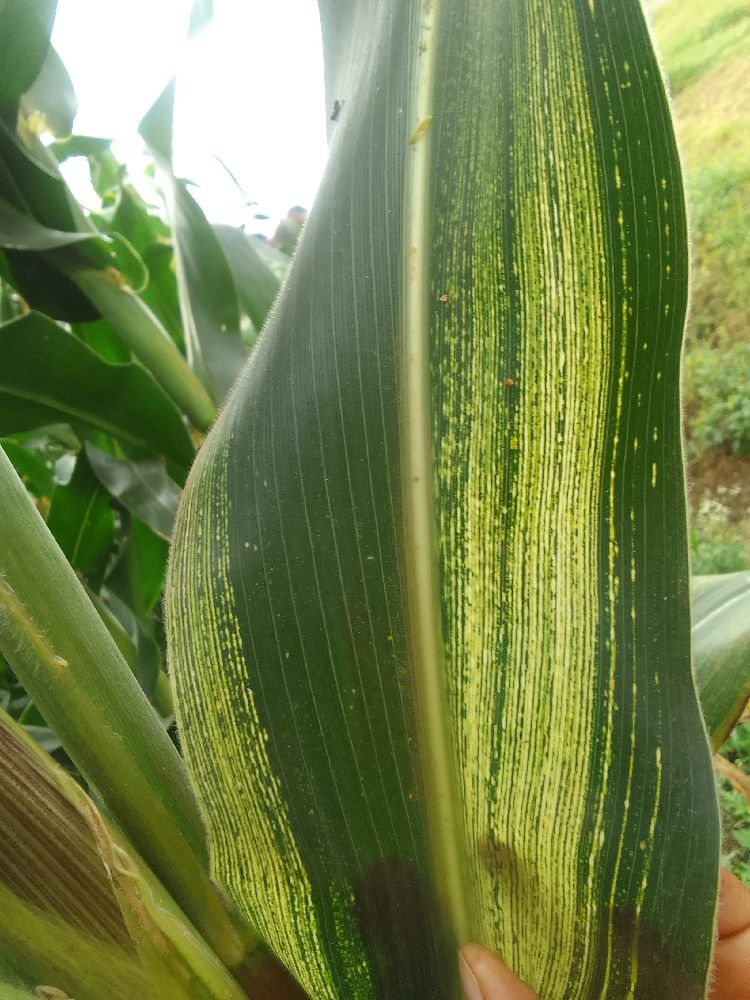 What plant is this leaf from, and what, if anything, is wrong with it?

maize, maize streak virus
